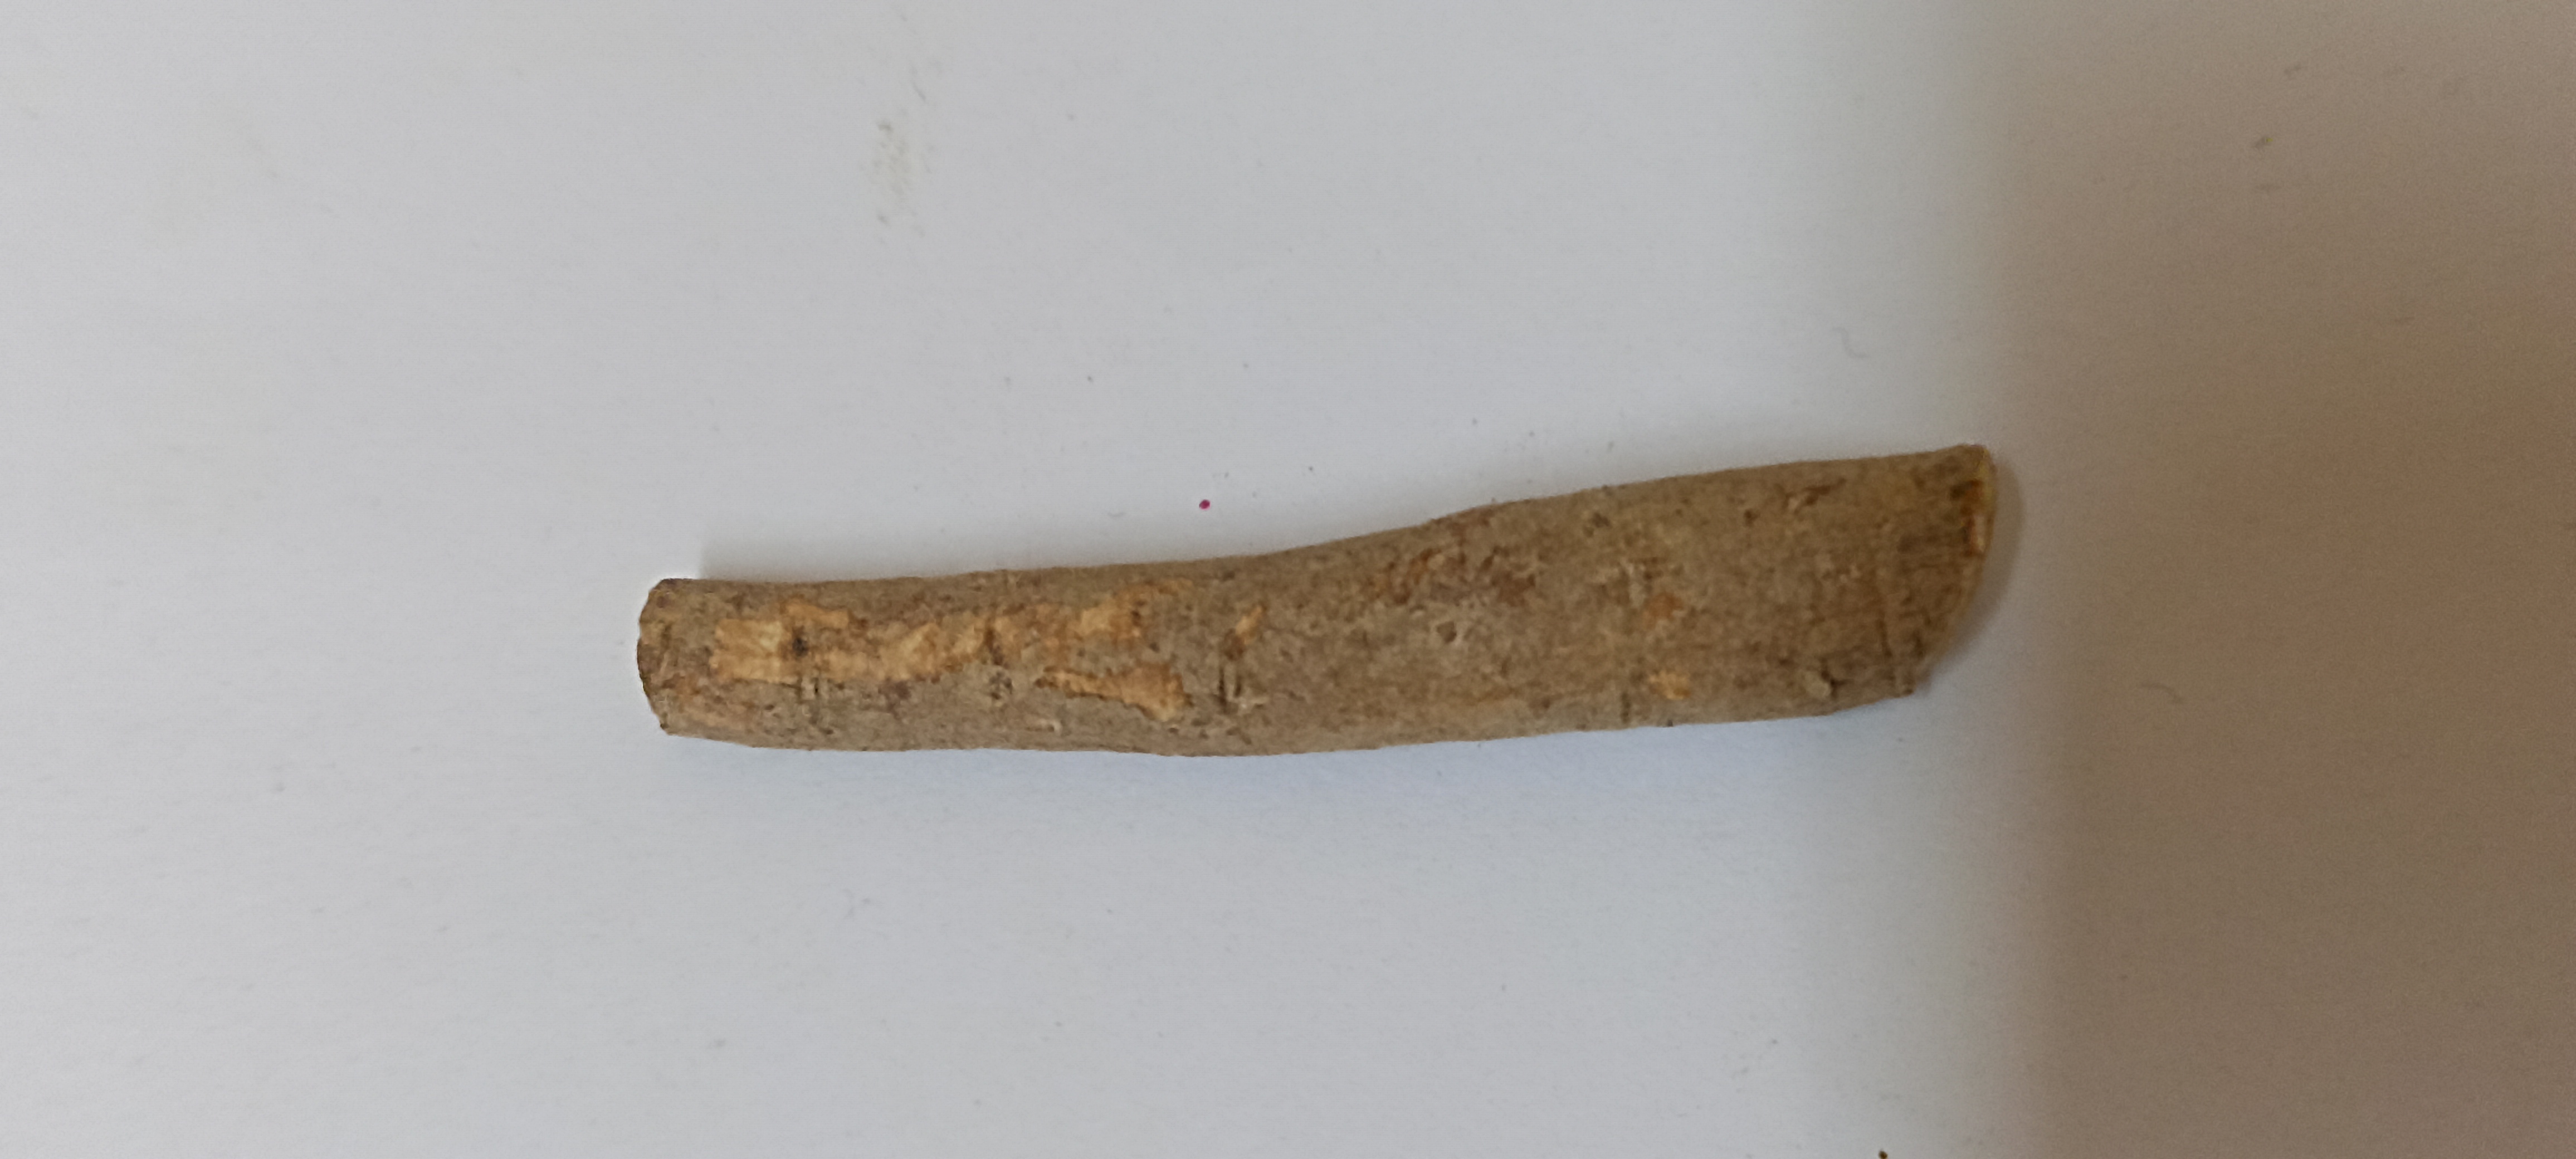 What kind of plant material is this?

ashwagandha
